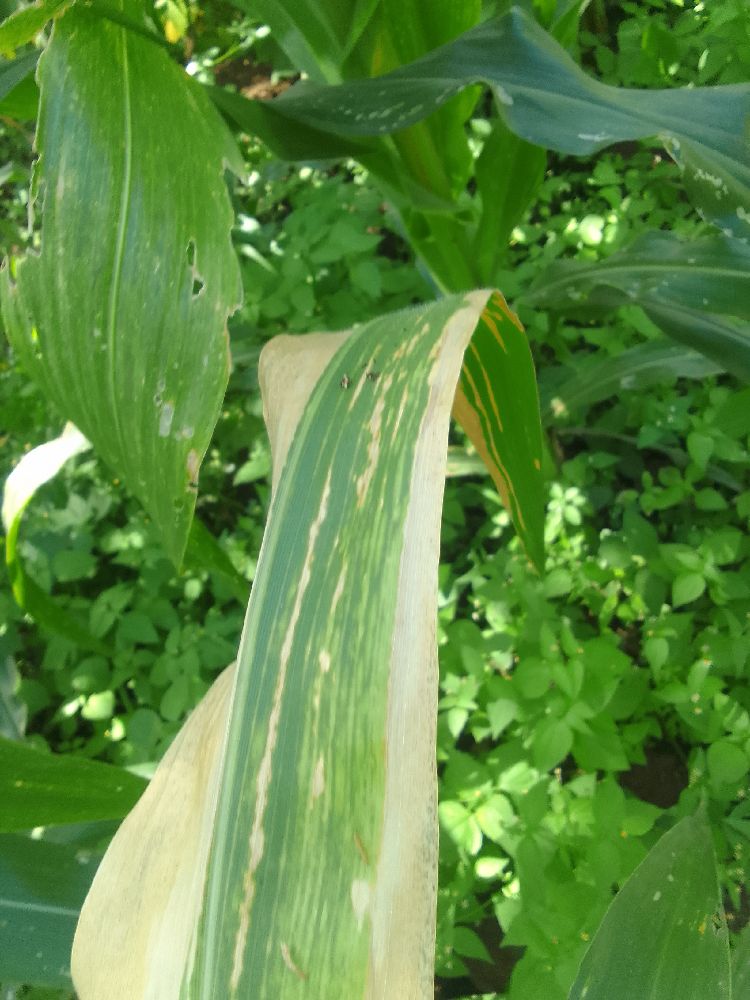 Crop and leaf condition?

maize, maize lethal necrosis
